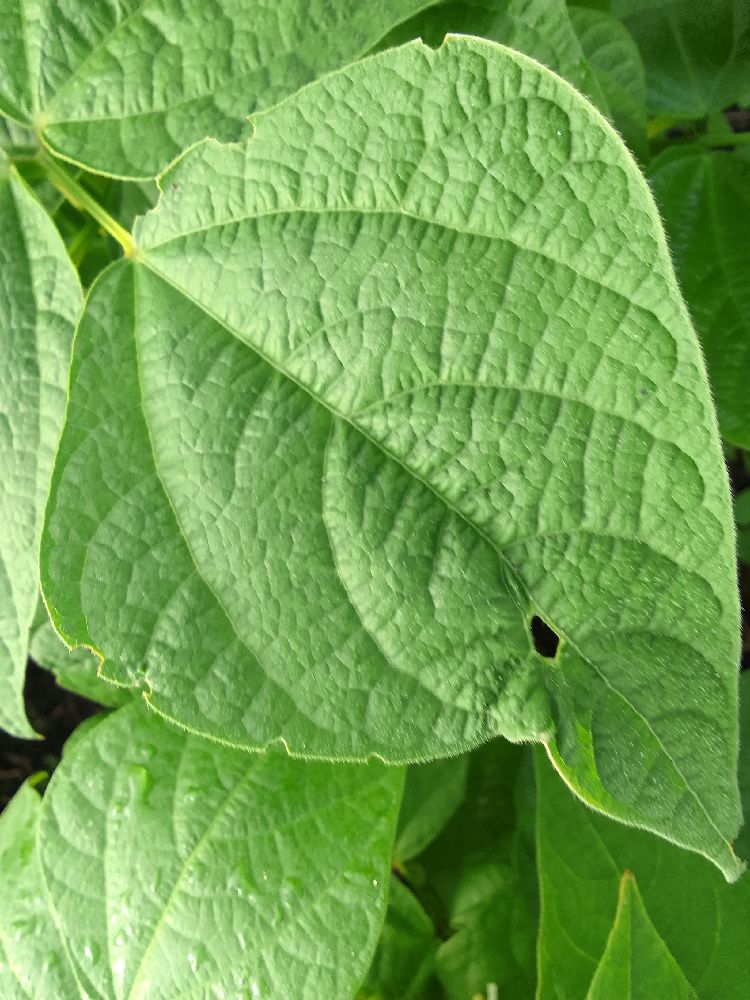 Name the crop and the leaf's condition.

common bean, healthy
